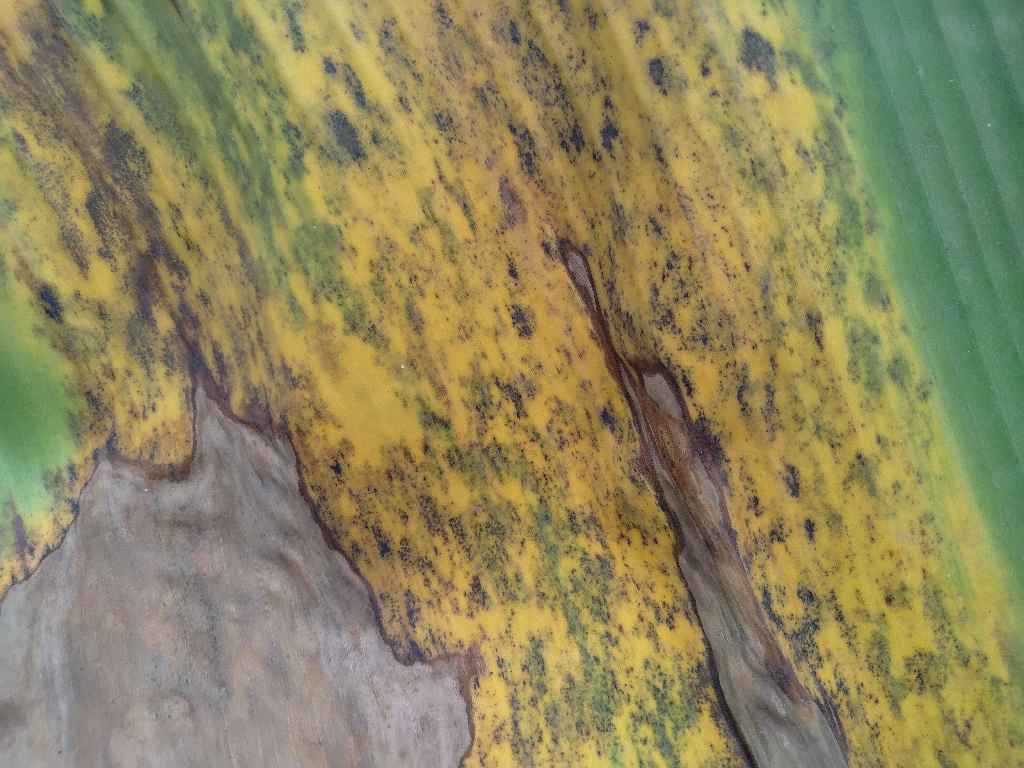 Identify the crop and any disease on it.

banana, black sigatoka
